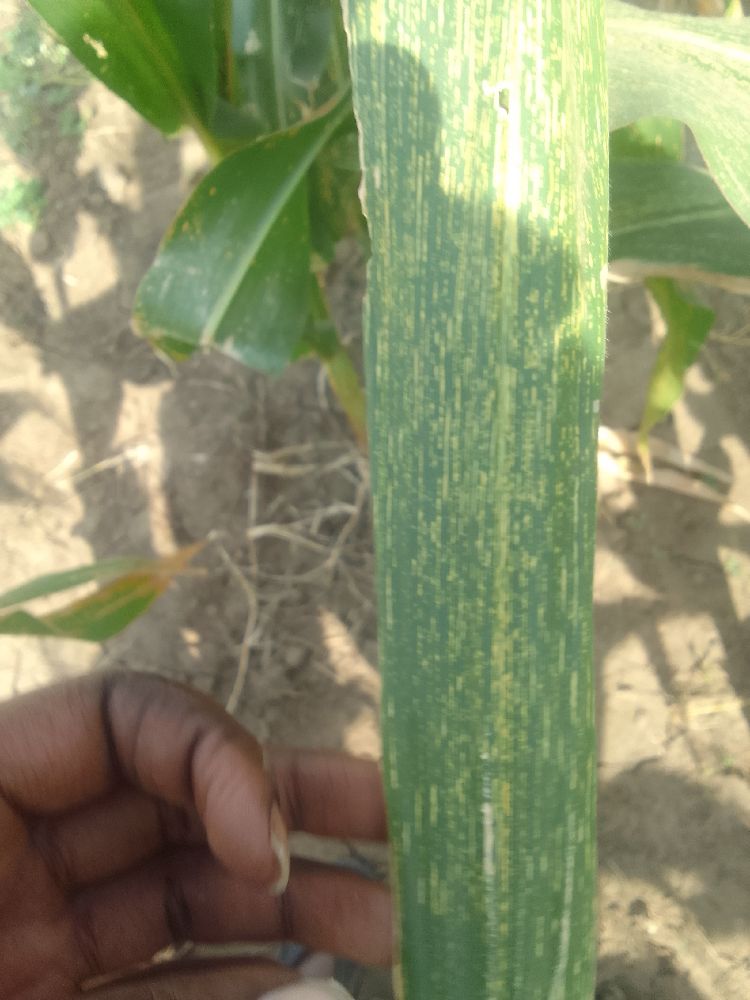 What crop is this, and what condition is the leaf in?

maize, maize streak virus
